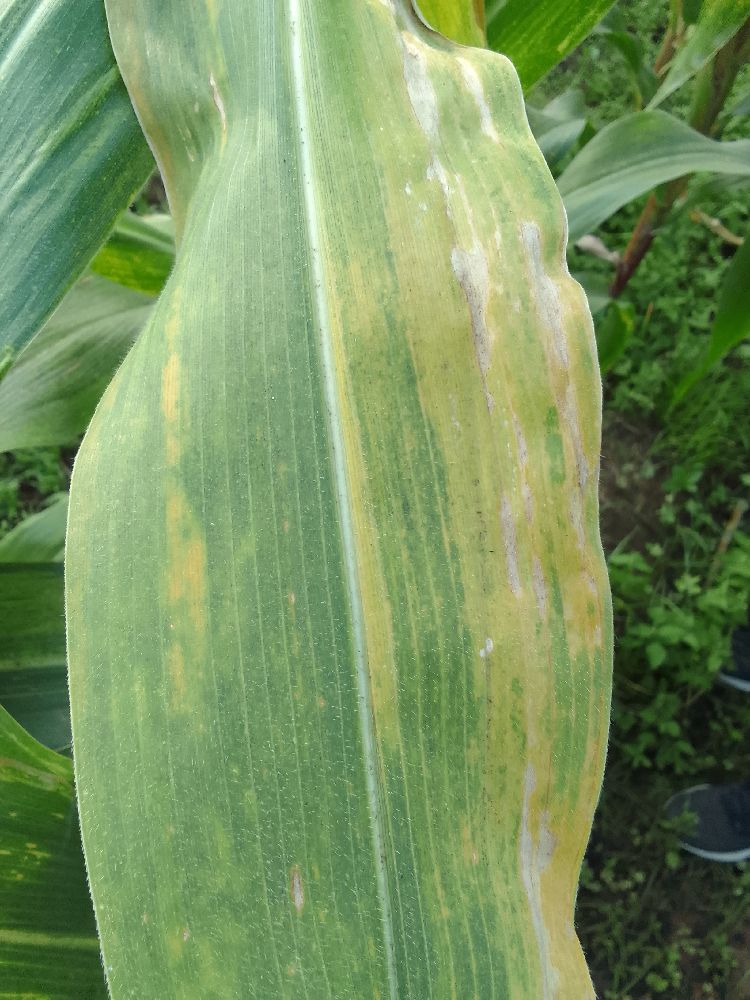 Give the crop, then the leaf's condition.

maize, maize lethal necrosis
